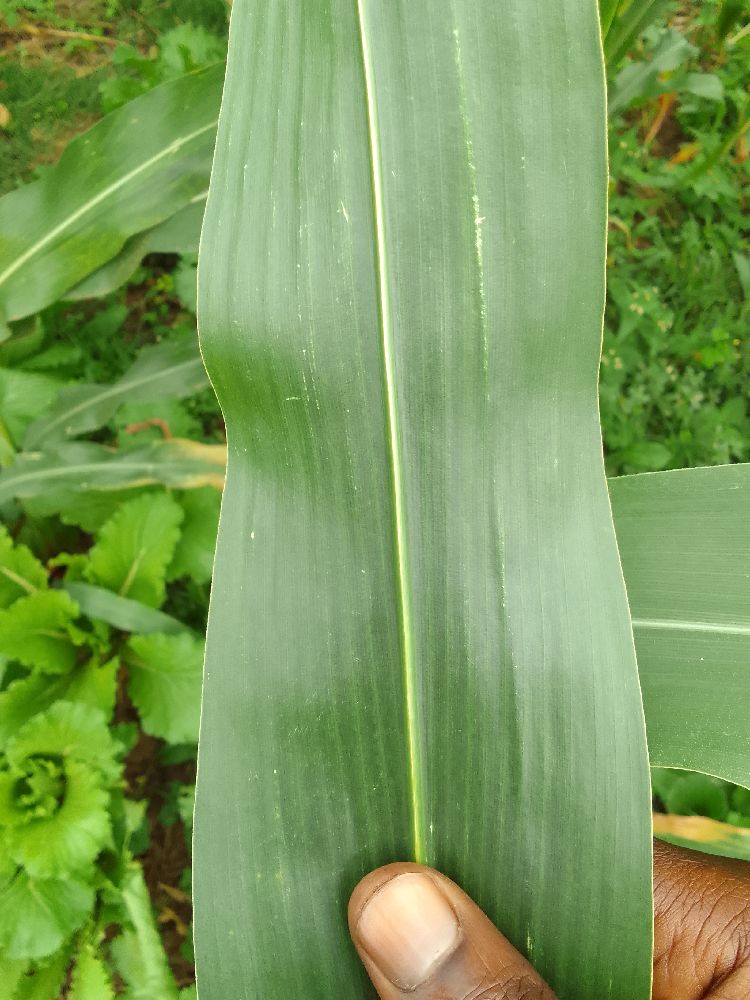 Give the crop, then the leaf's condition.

maize, healthy
